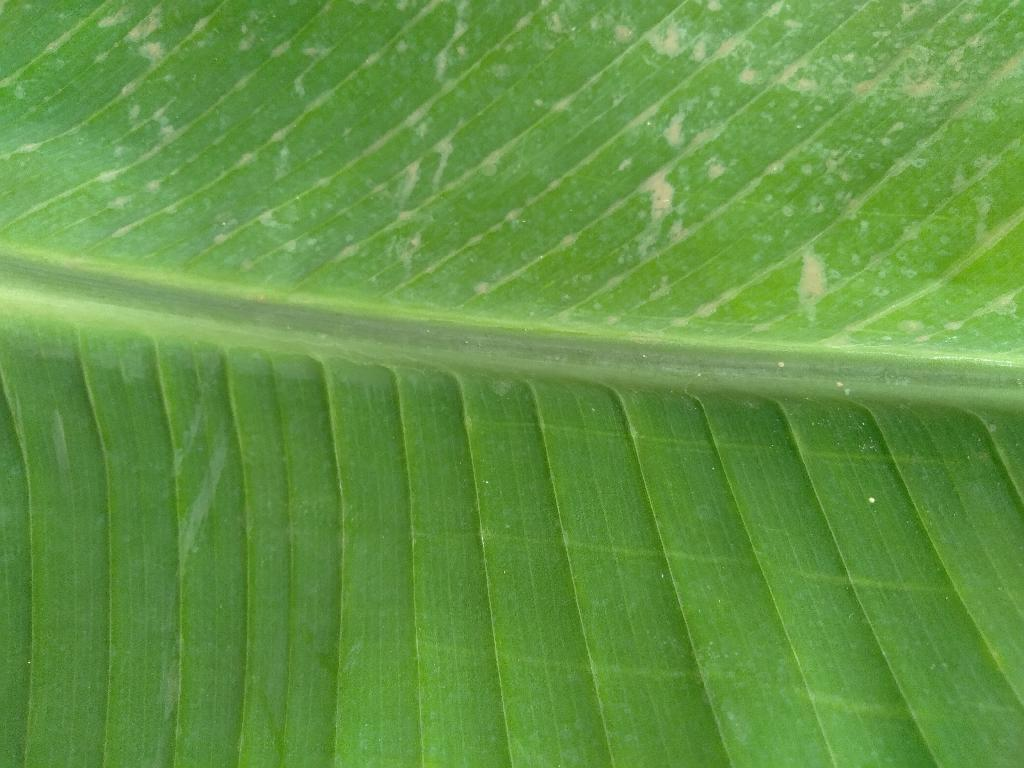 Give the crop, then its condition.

banana, healthy
